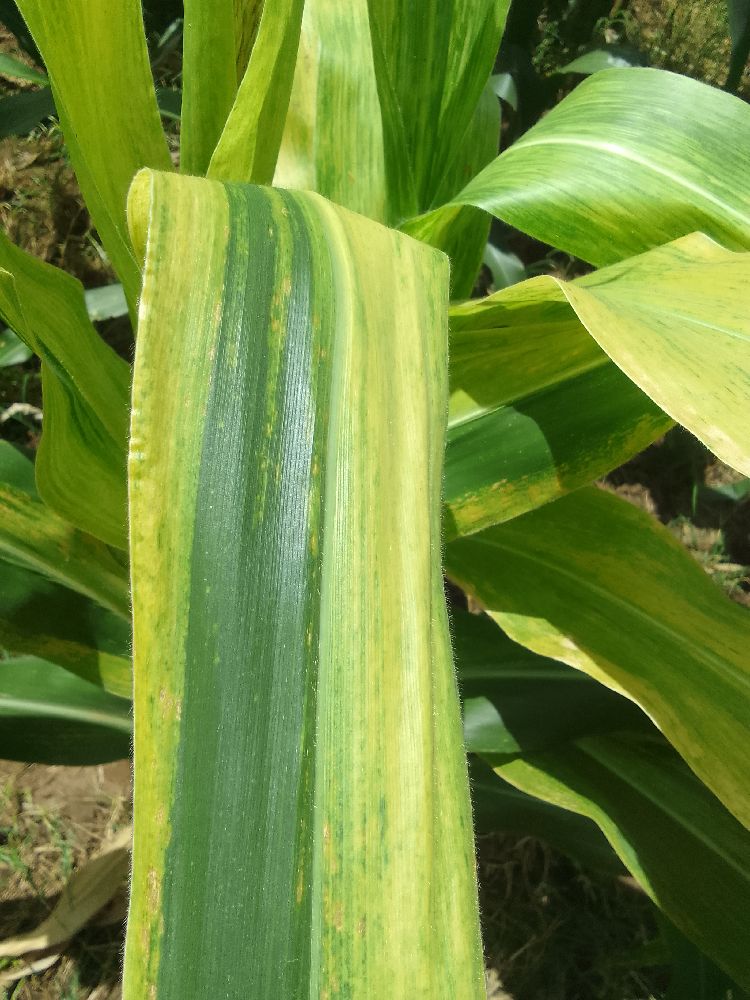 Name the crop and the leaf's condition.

maize, maize lethal necrosis
